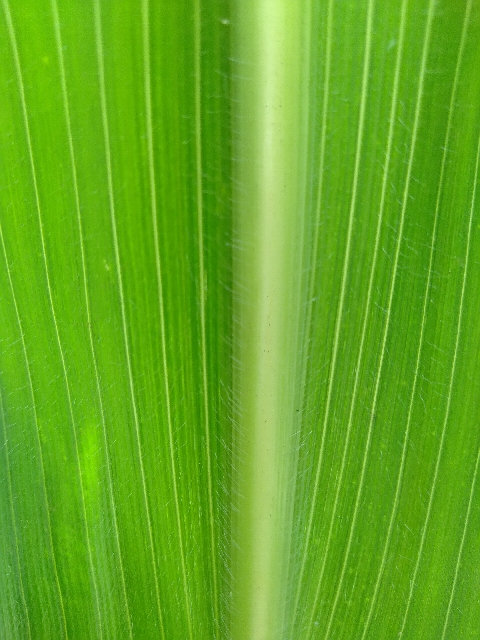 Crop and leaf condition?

maize, healthy
